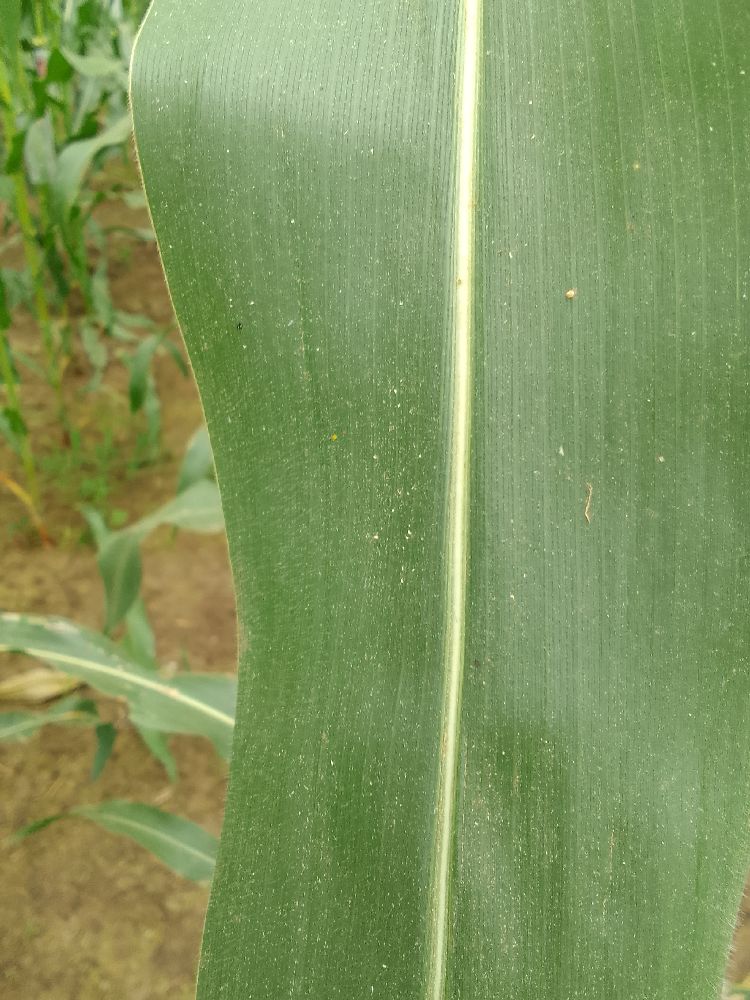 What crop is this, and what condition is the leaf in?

maize, healthy
